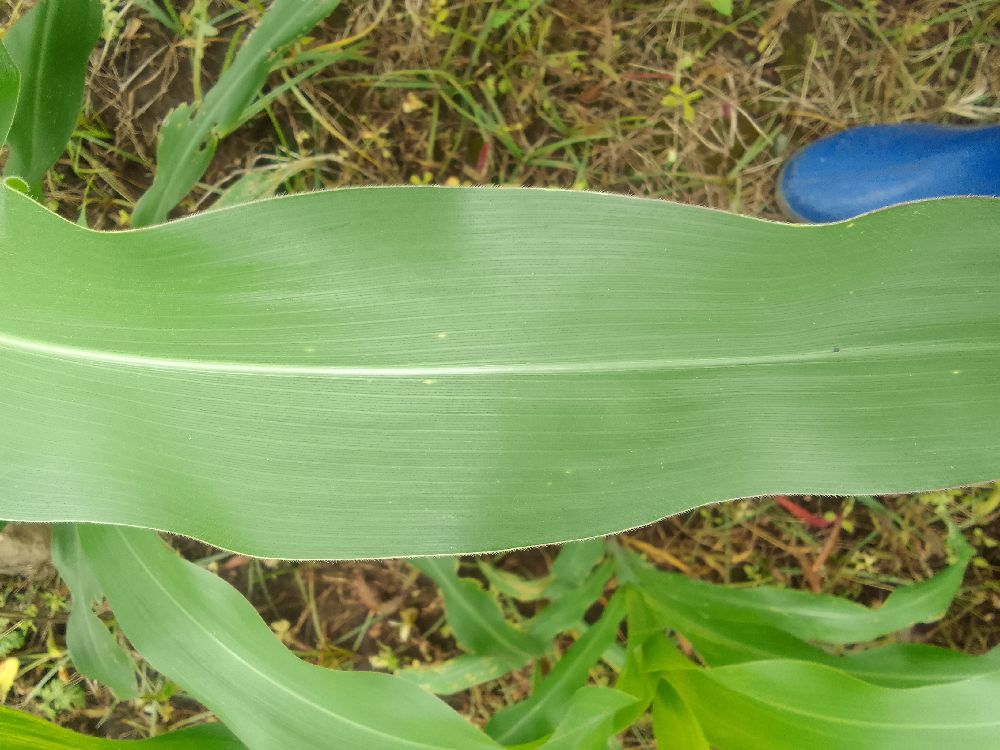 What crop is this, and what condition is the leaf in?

maize, healthy
